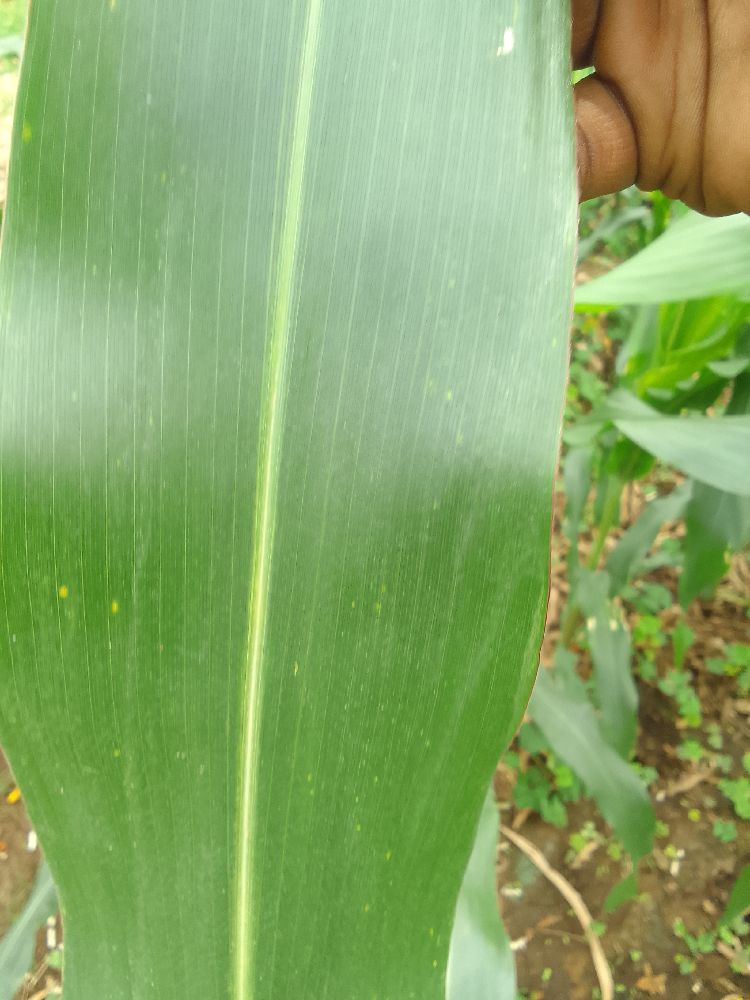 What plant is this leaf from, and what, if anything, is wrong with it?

maize, healthy
